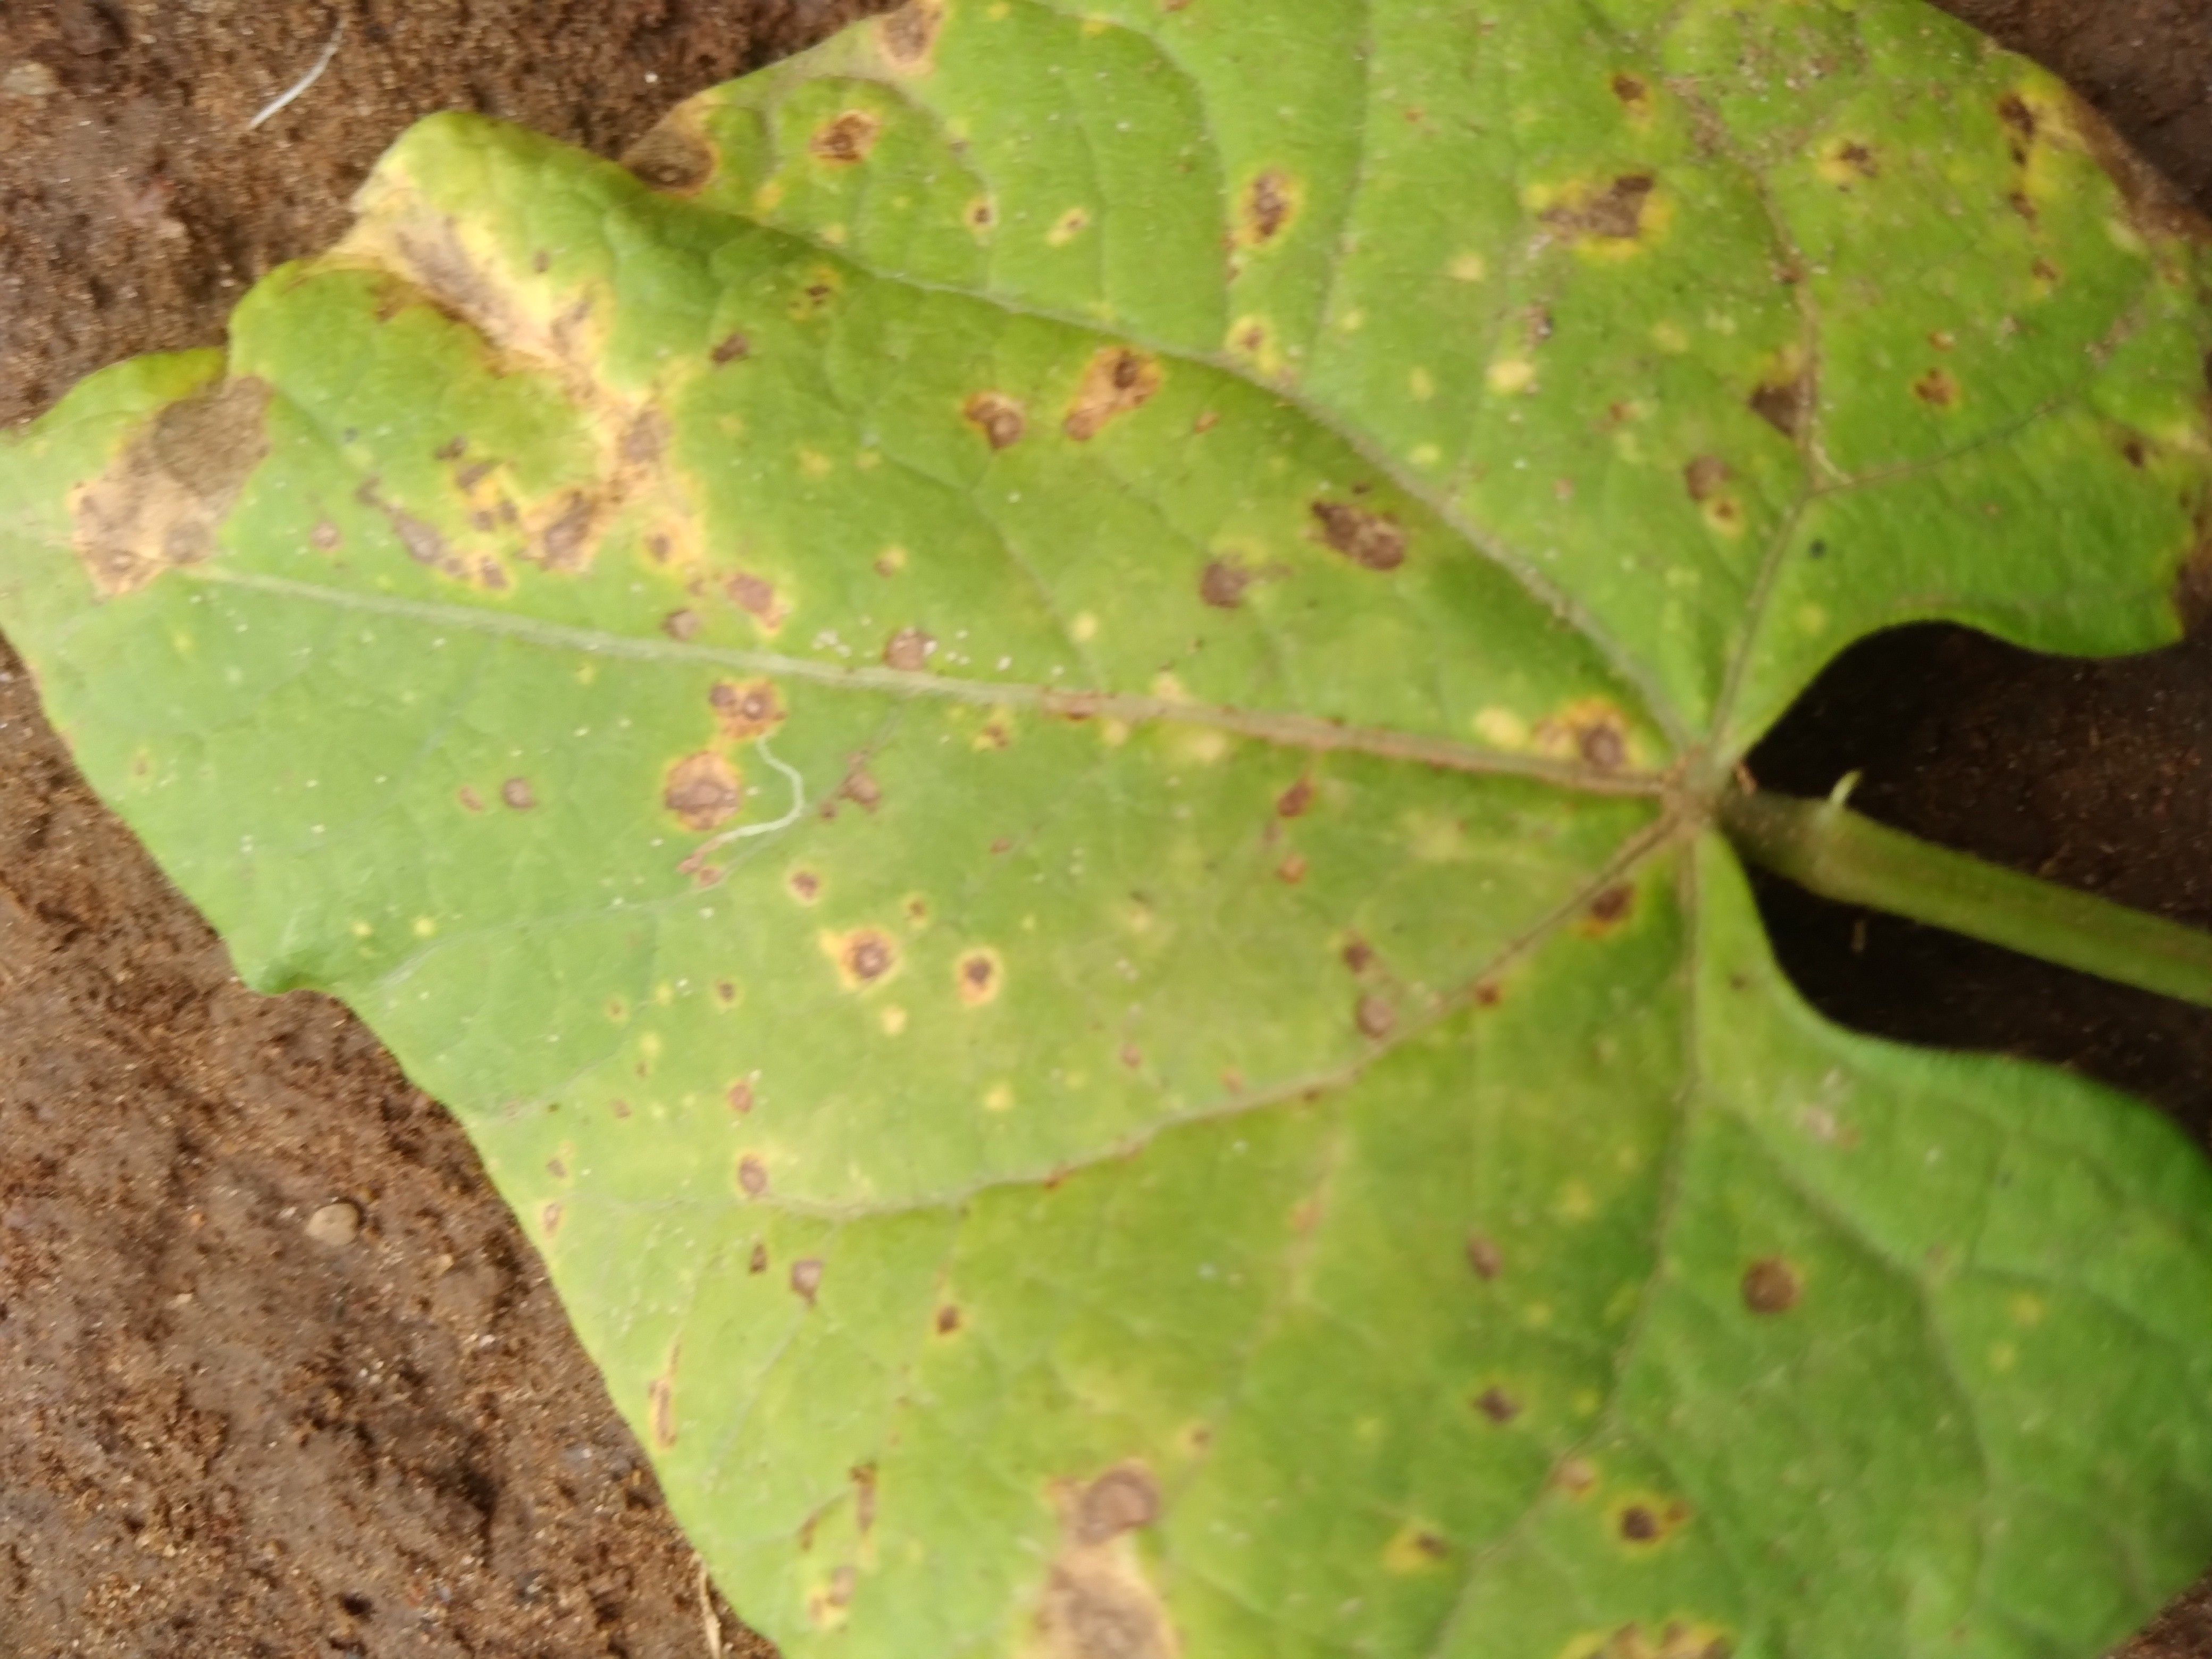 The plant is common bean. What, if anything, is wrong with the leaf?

rust
